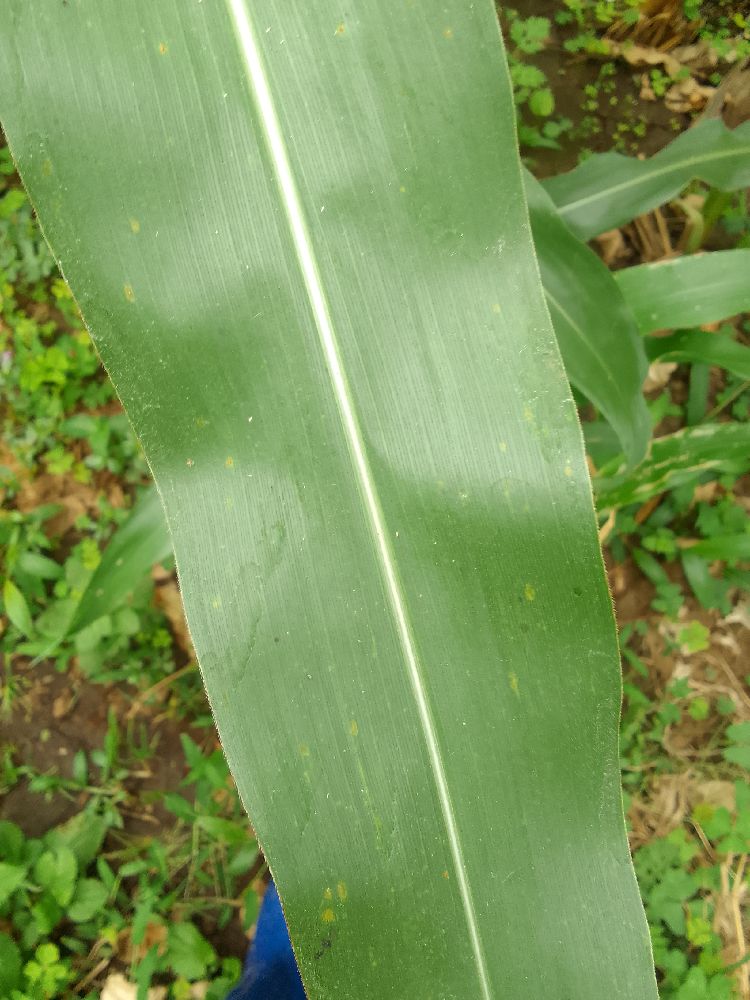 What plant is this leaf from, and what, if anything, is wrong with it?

maize, healthy
